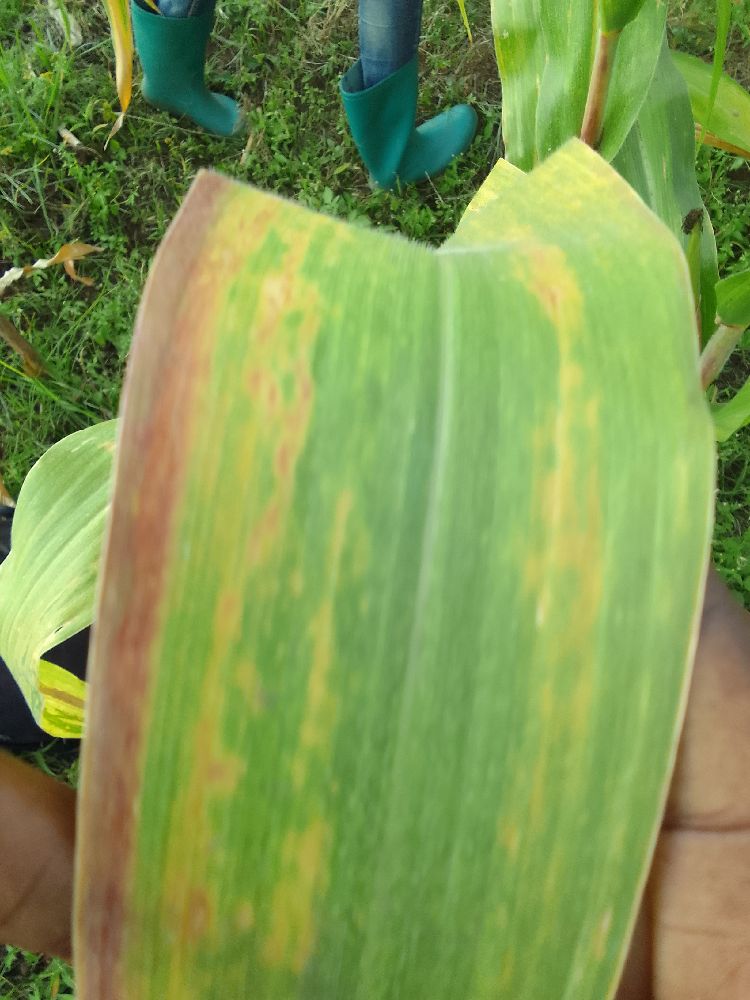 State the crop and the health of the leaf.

maize, maize lethal necrosis
